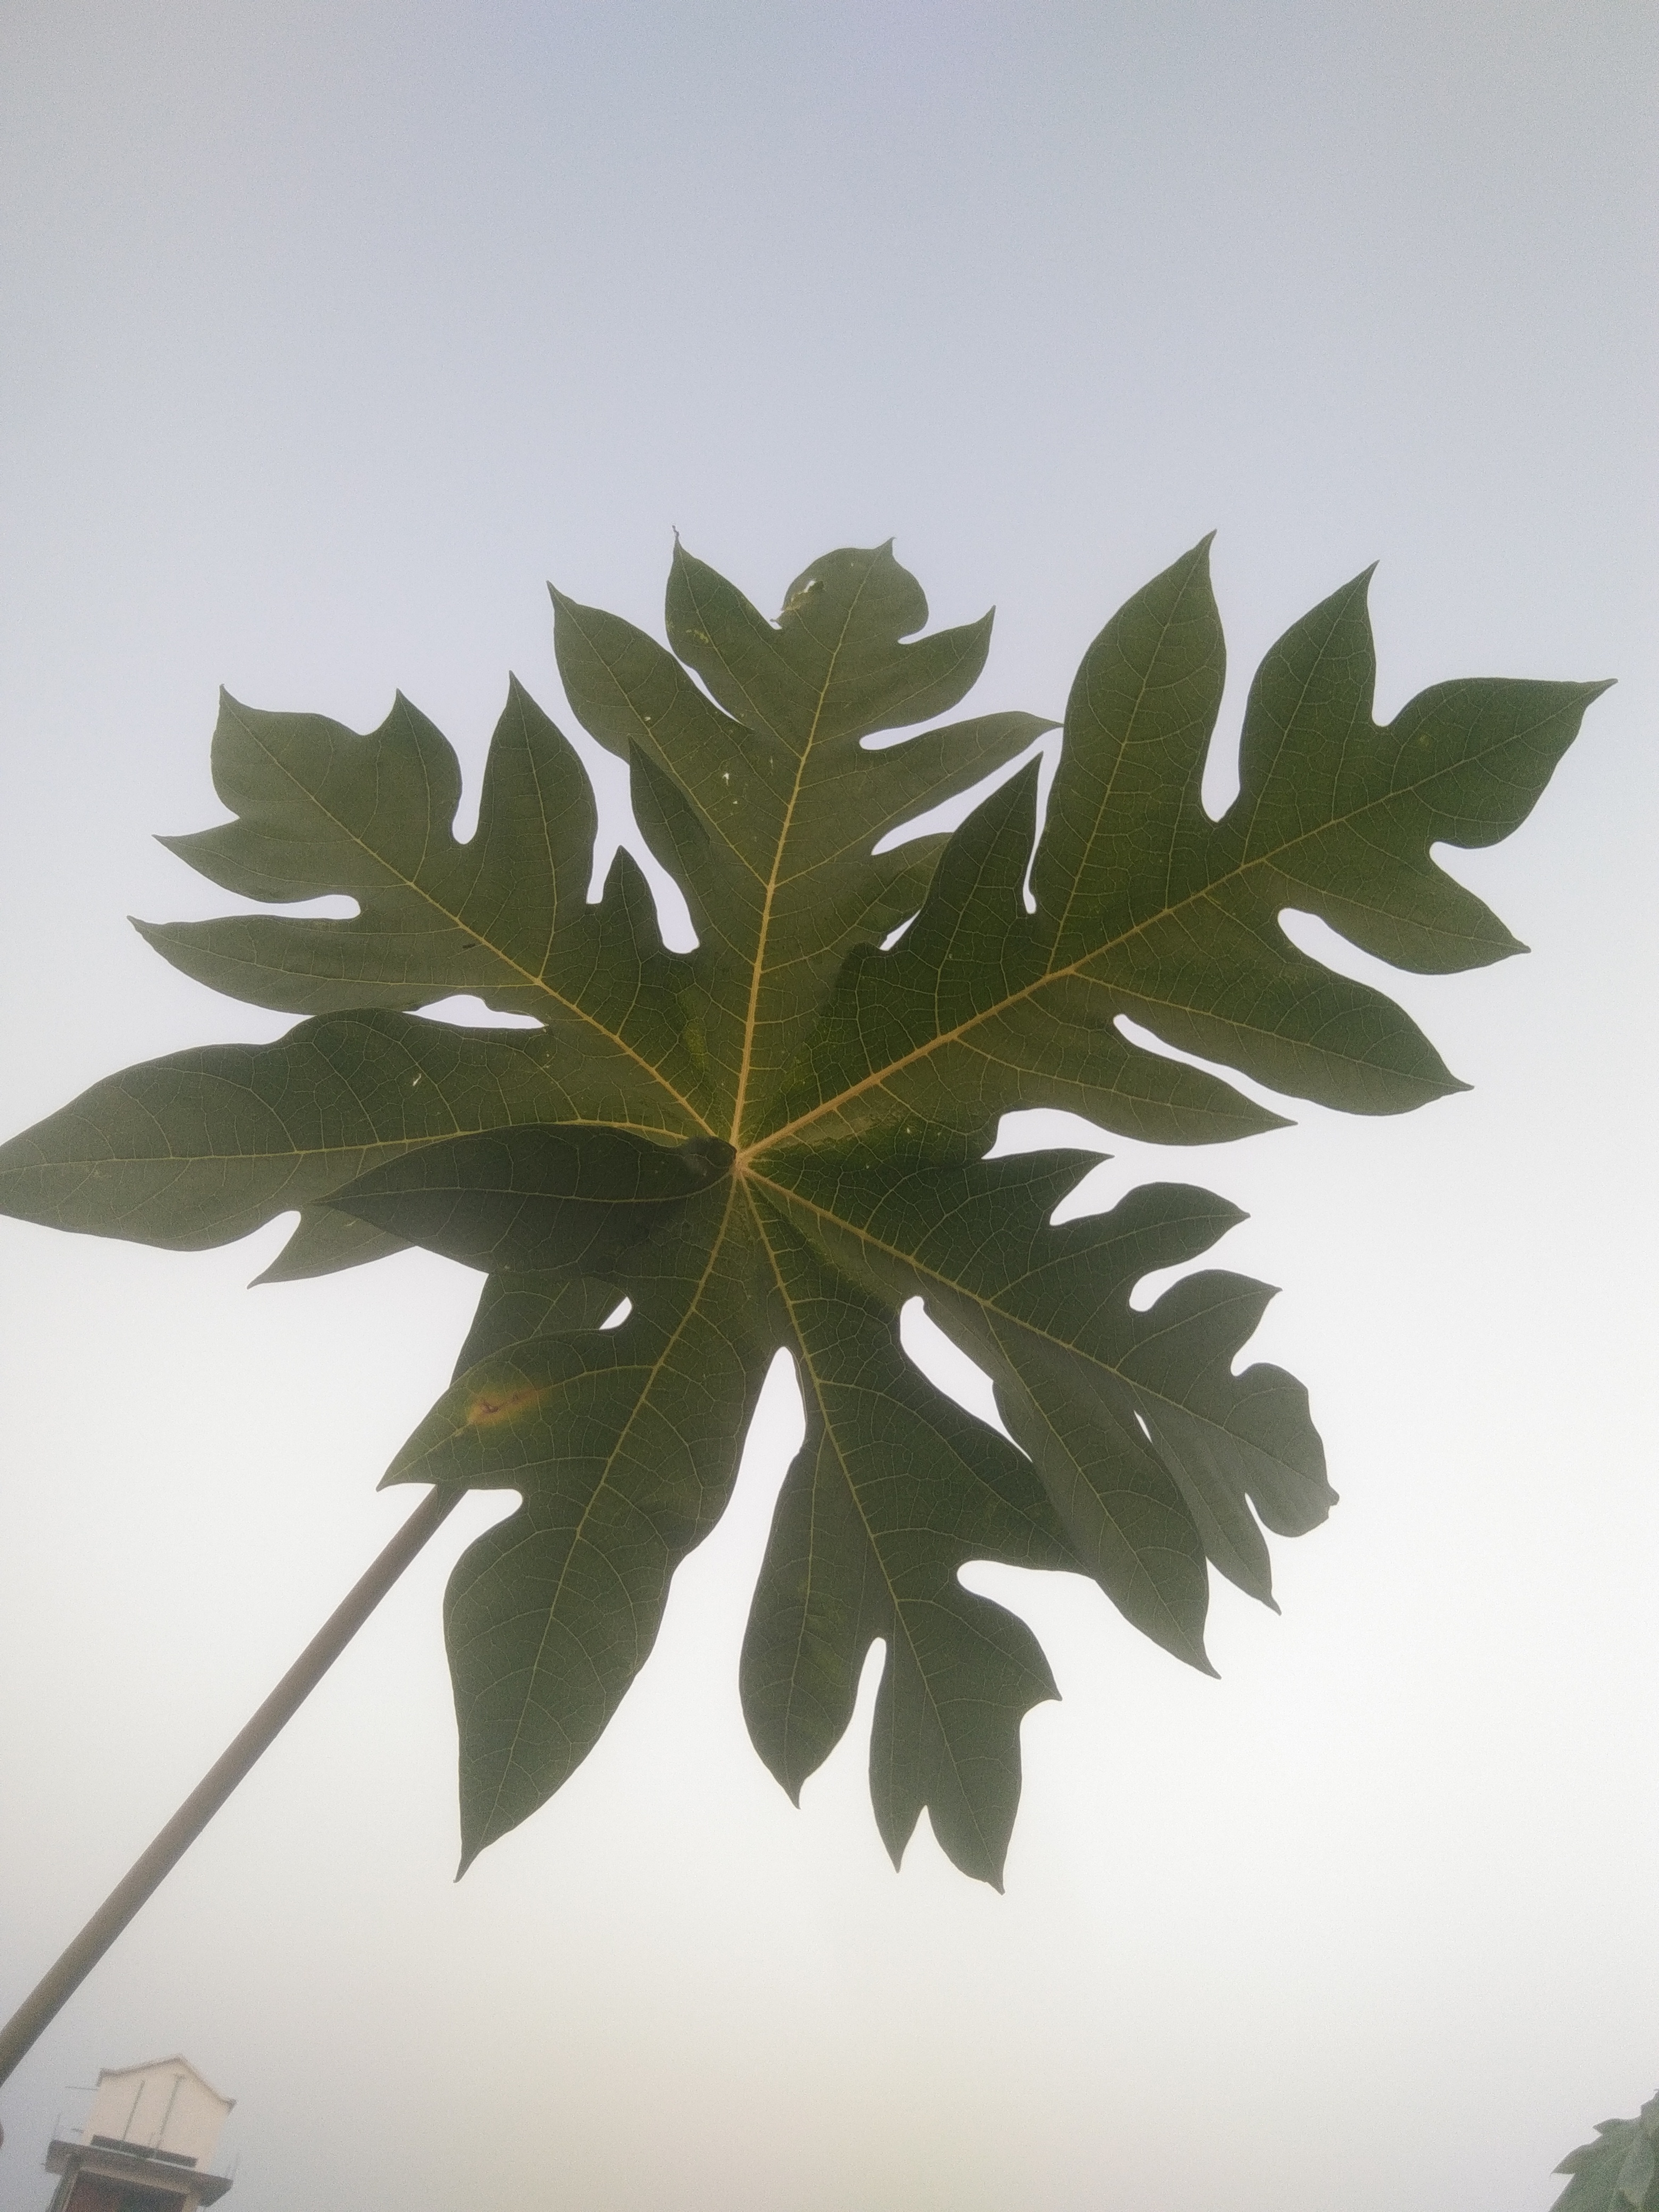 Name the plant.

papaya
